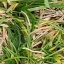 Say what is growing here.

grass
